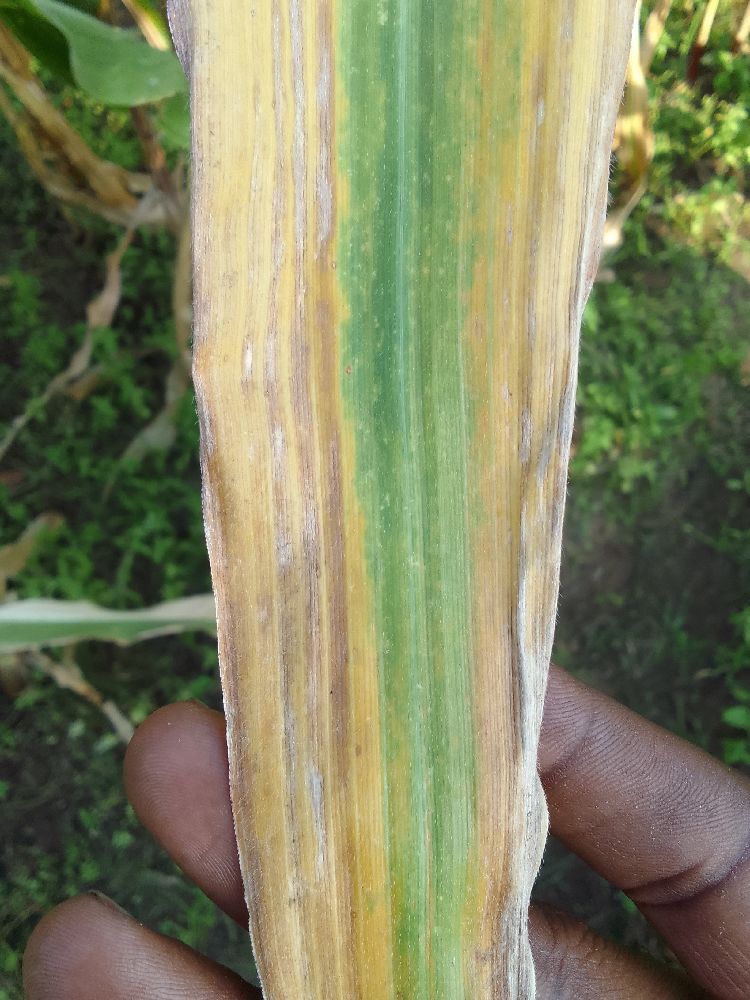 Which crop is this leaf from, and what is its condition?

maize, maize lethal necrosis
